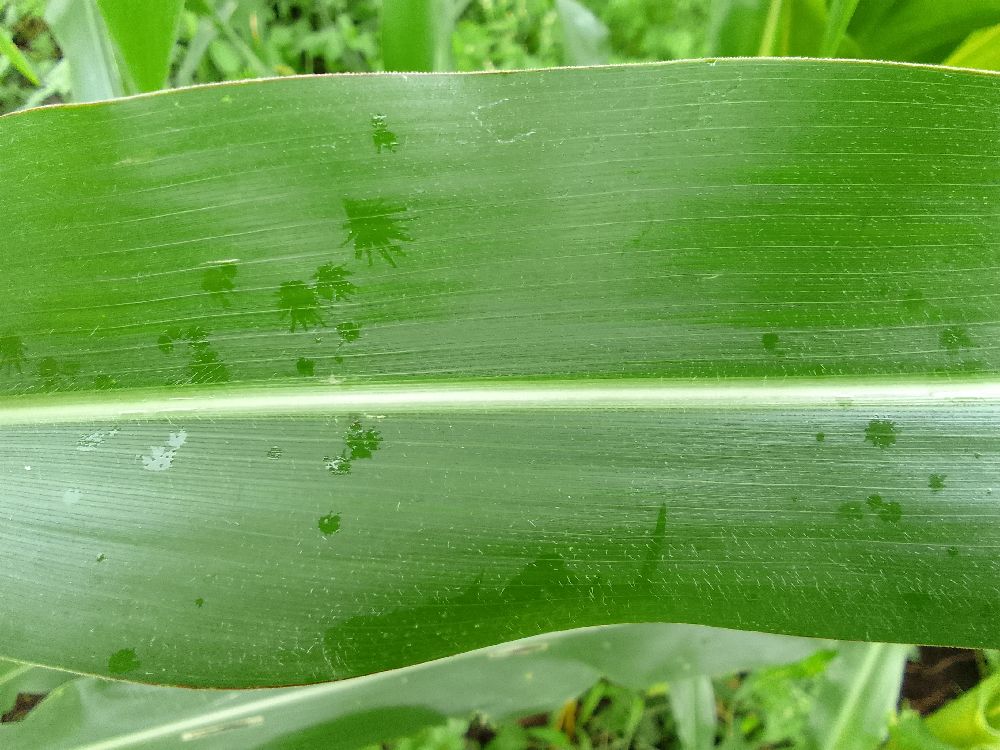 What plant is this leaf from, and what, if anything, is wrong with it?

maize, healthy
